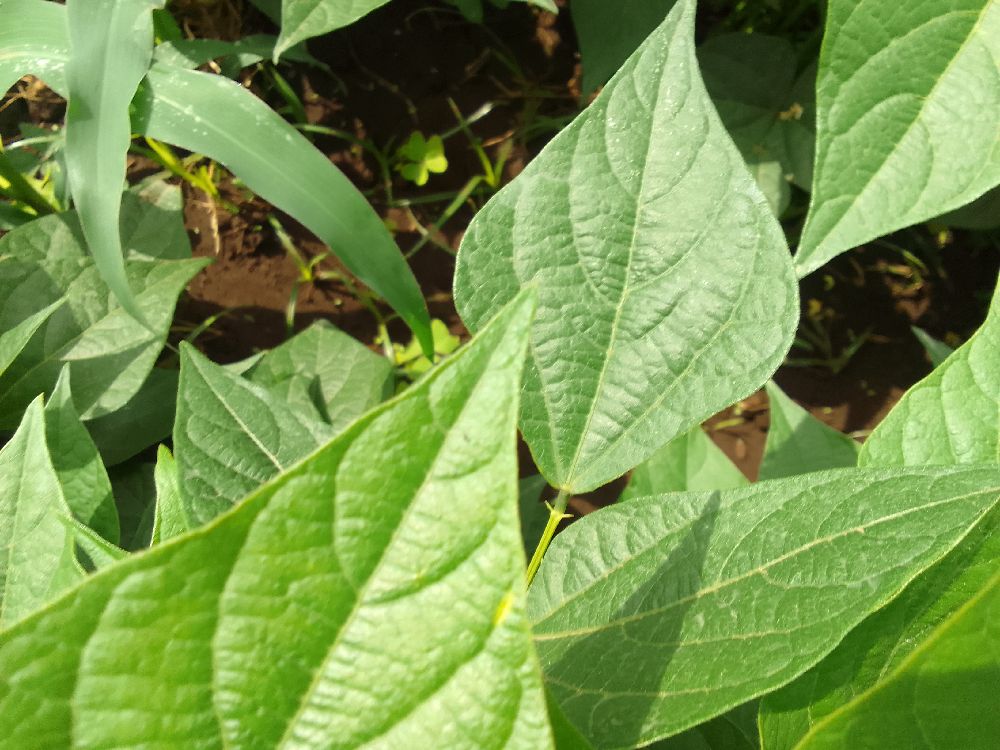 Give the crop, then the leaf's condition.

common bean, healthy
